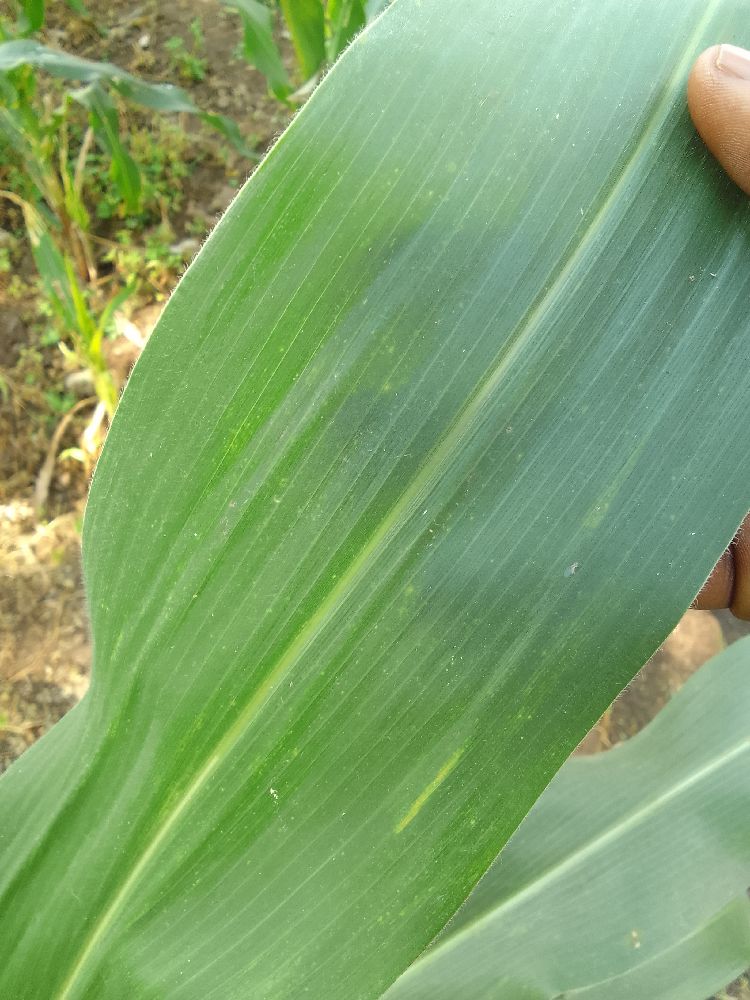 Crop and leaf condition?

maize, healthy
